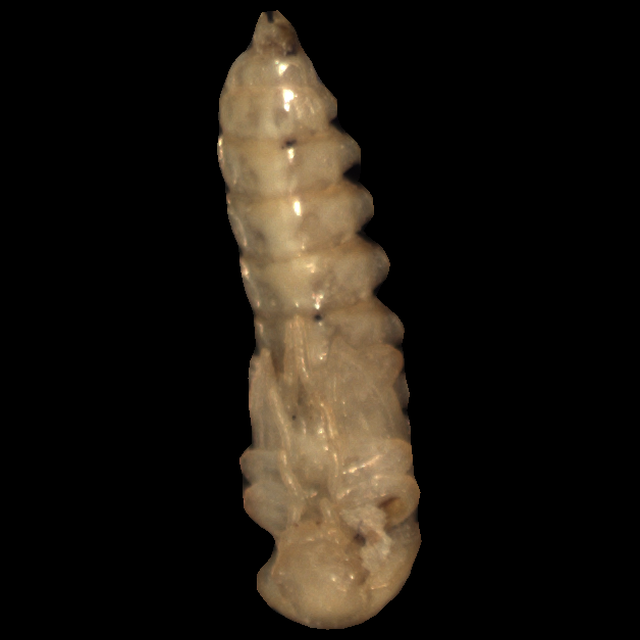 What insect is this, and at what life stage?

mealworm pupa
